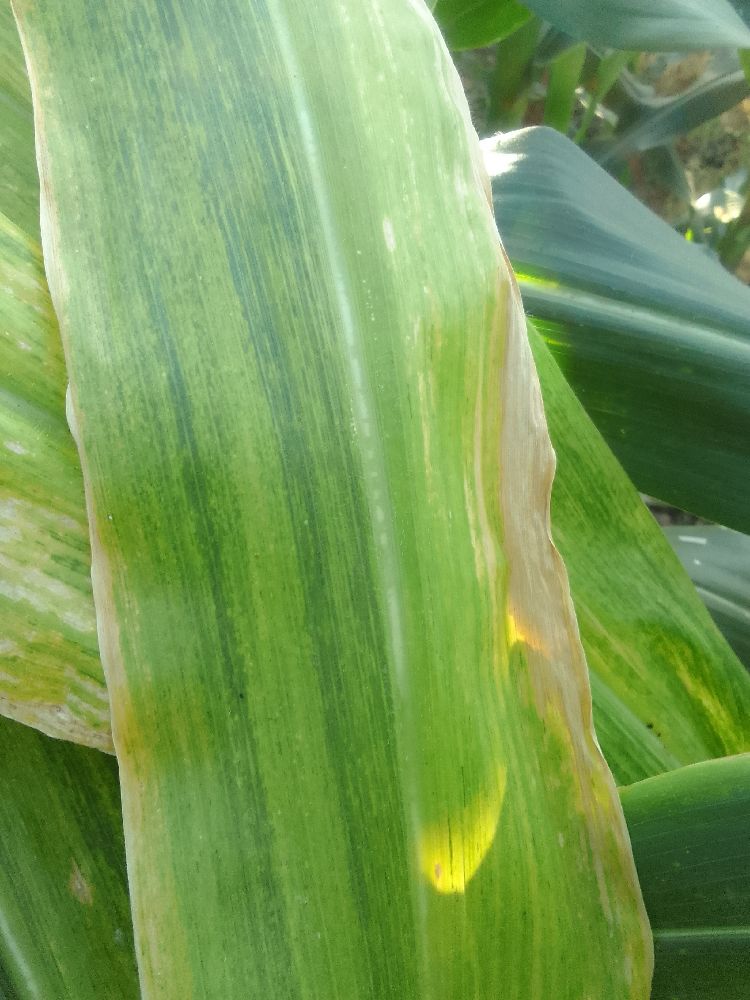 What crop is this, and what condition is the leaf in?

maize, maize lethal necrosis
